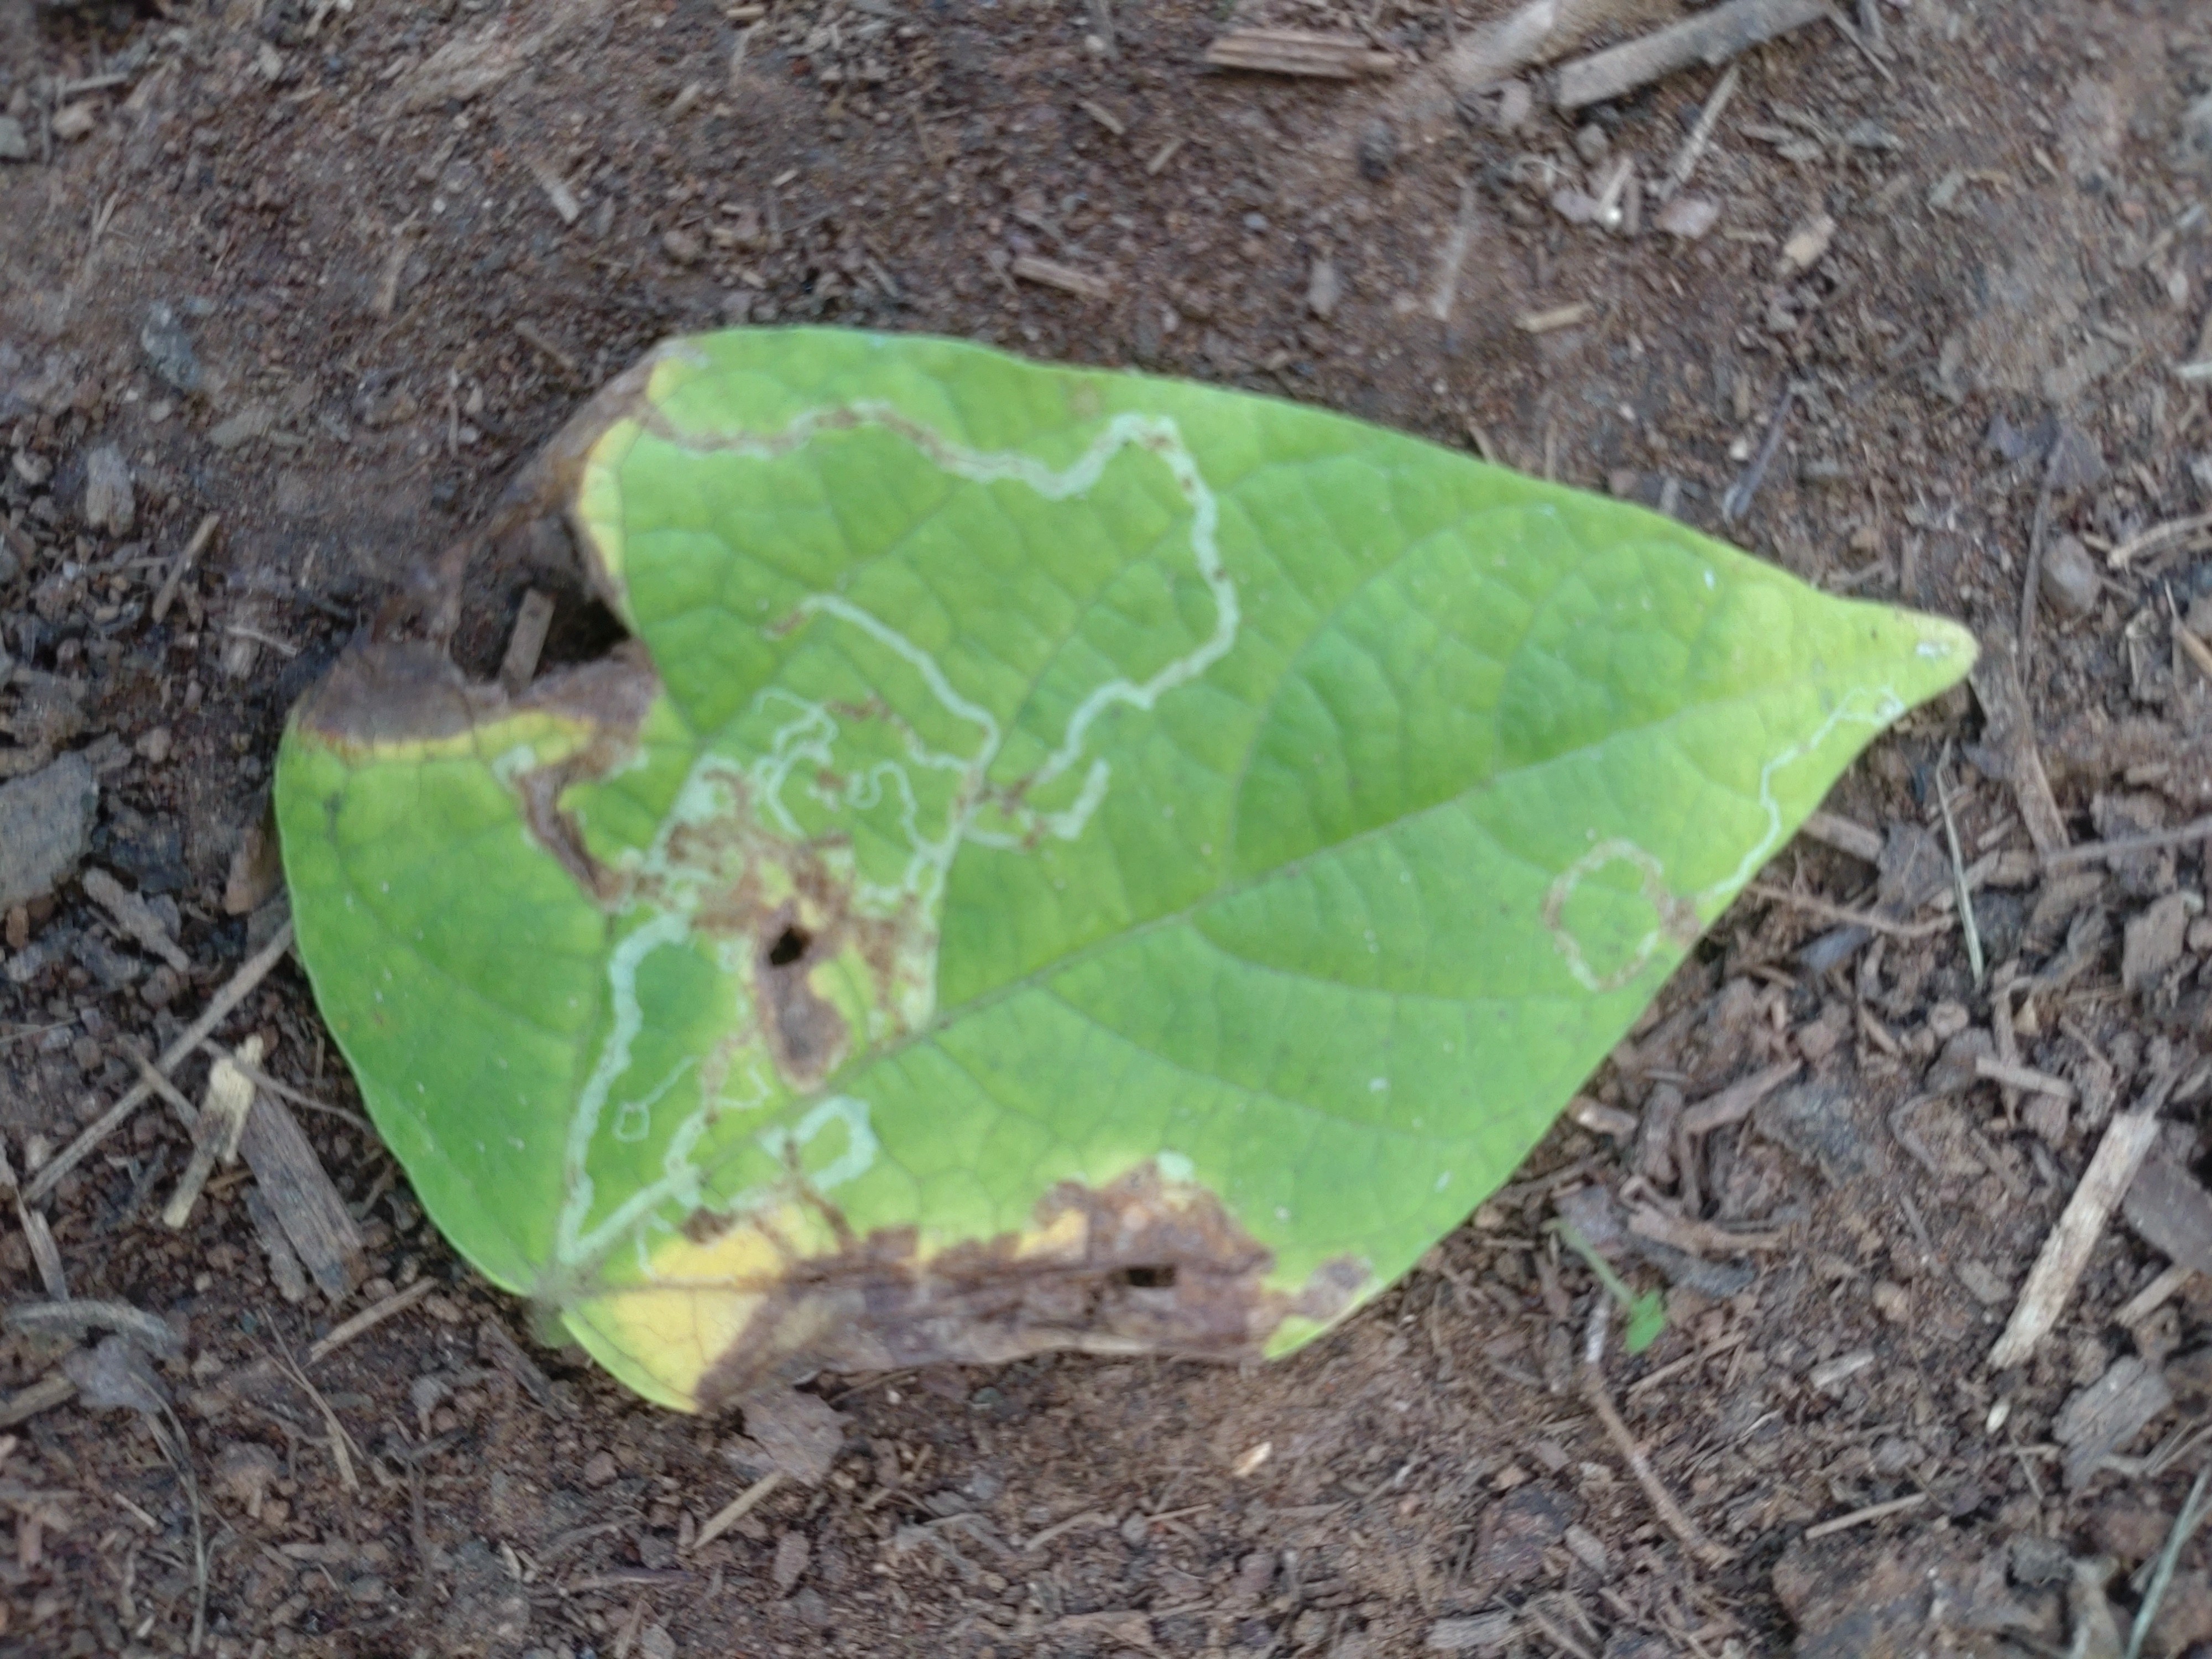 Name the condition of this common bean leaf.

anthracnose
